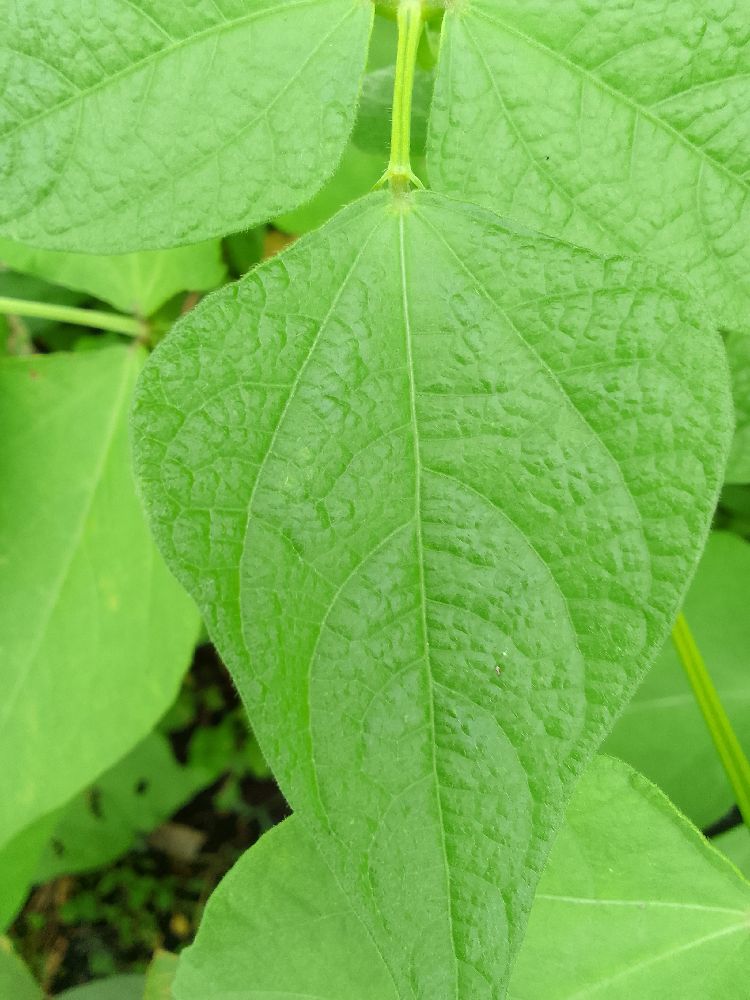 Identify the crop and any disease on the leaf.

common bean, healthy
